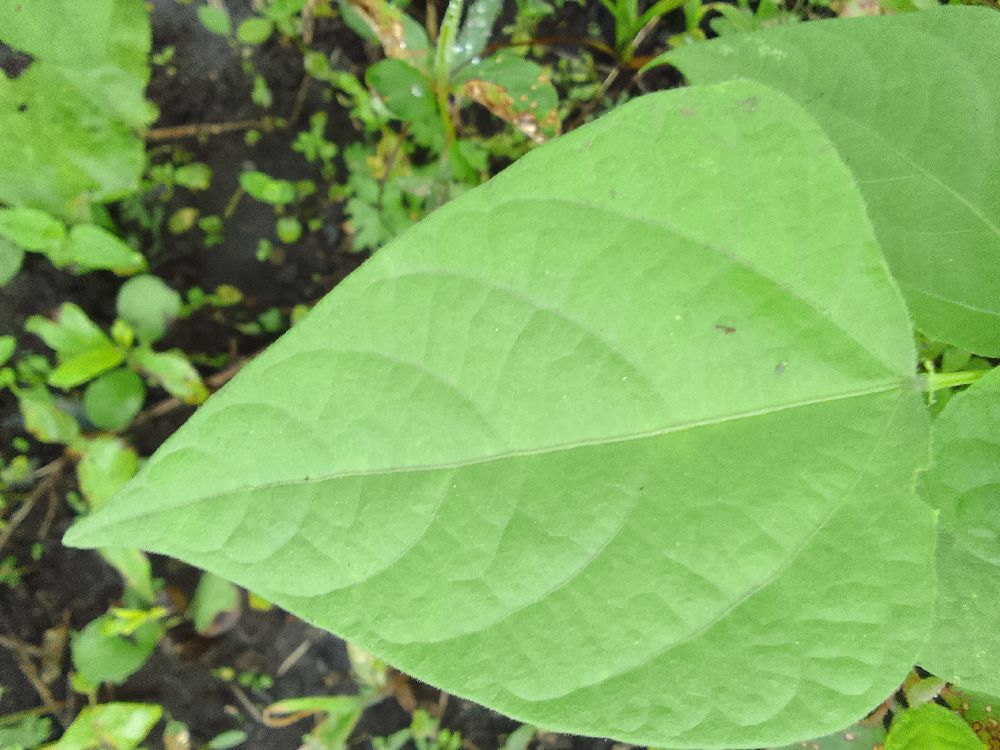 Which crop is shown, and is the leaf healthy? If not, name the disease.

common bean, healthy
